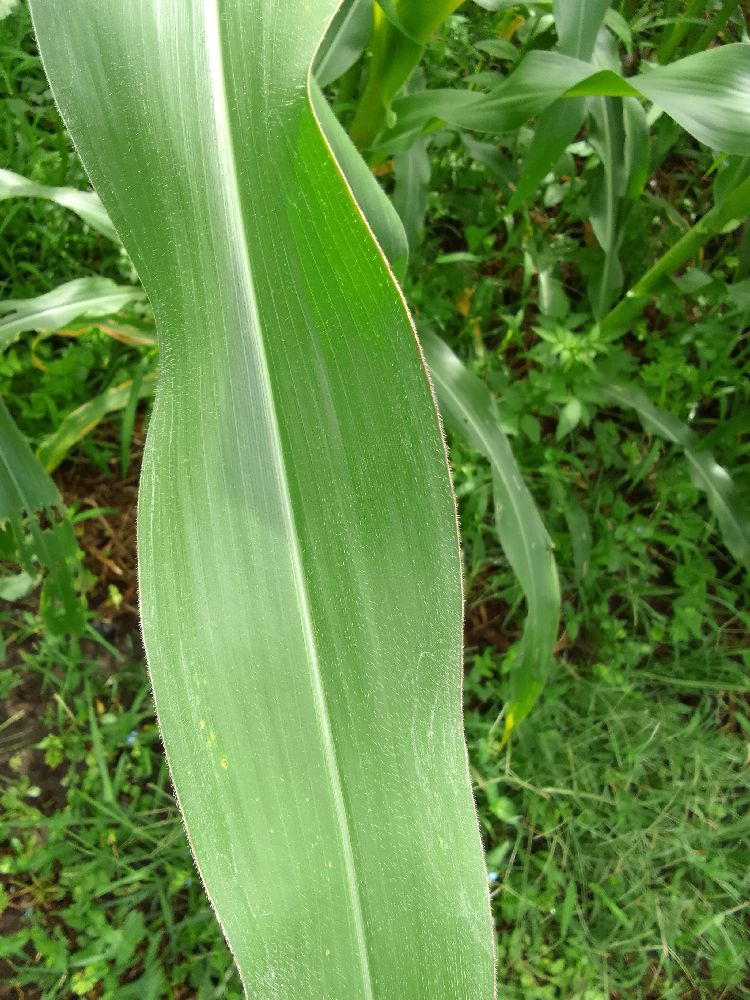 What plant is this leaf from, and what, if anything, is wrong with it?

maize, healthy
